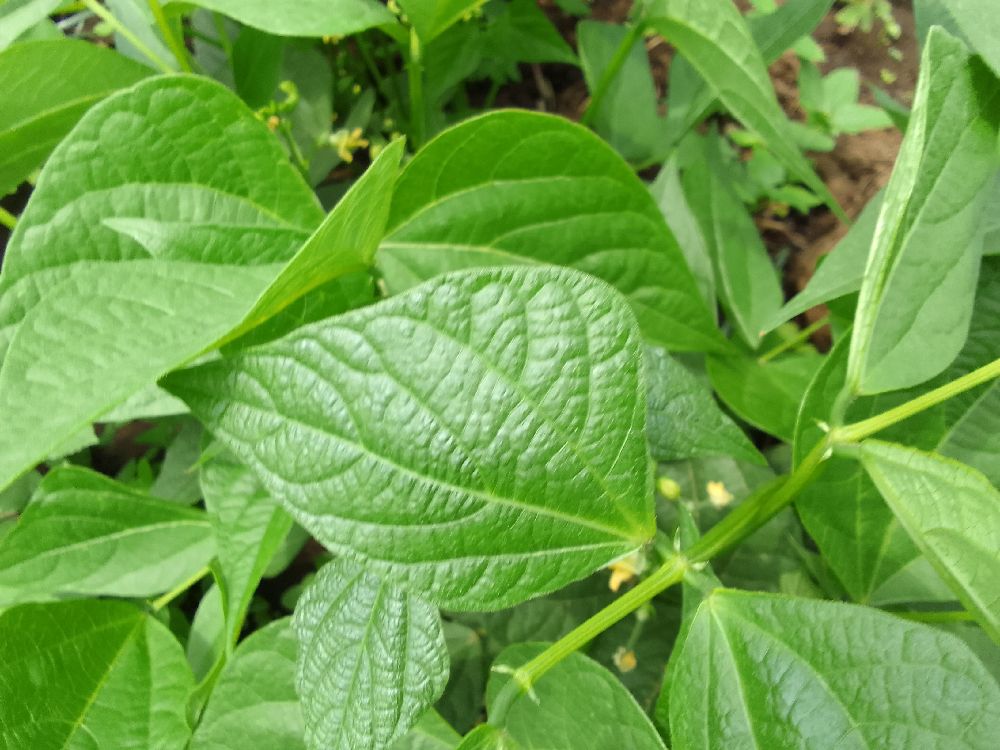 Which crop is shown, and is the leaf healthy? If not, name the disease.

common bean, healthy
